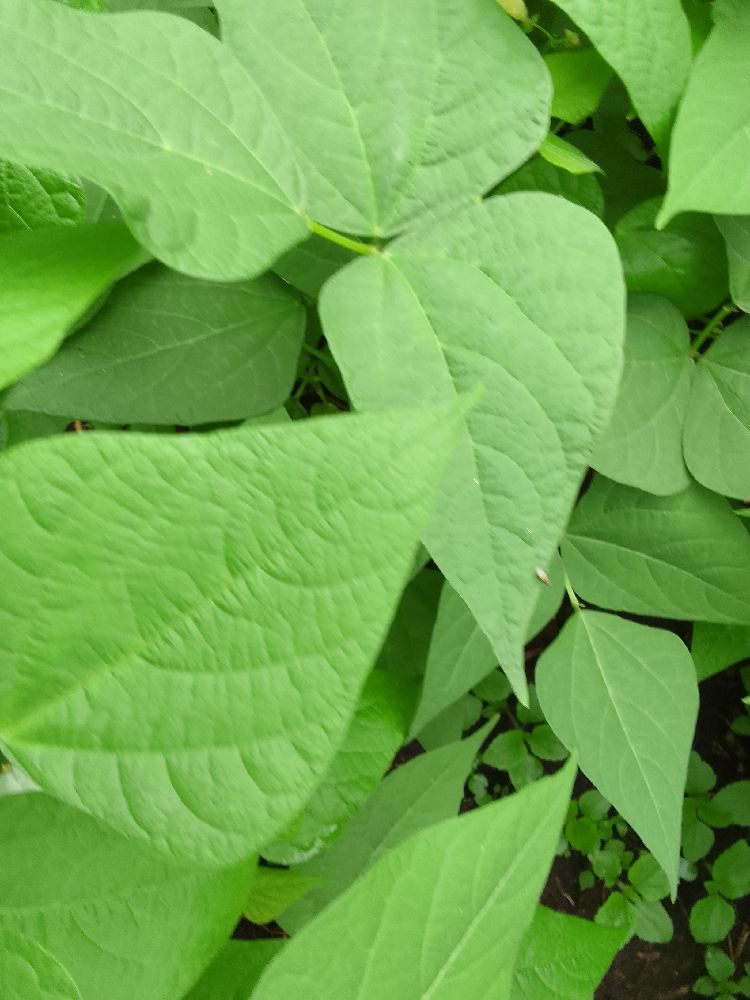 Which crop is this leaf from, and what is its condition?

common bean, healthy
